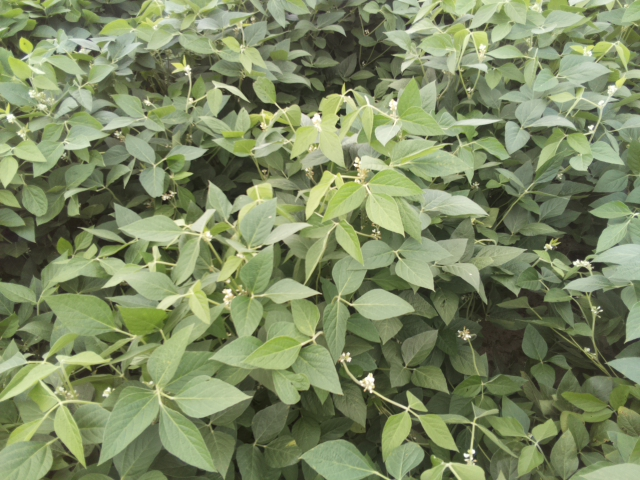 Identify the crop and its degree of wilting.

soybean, leaves with no wilting
